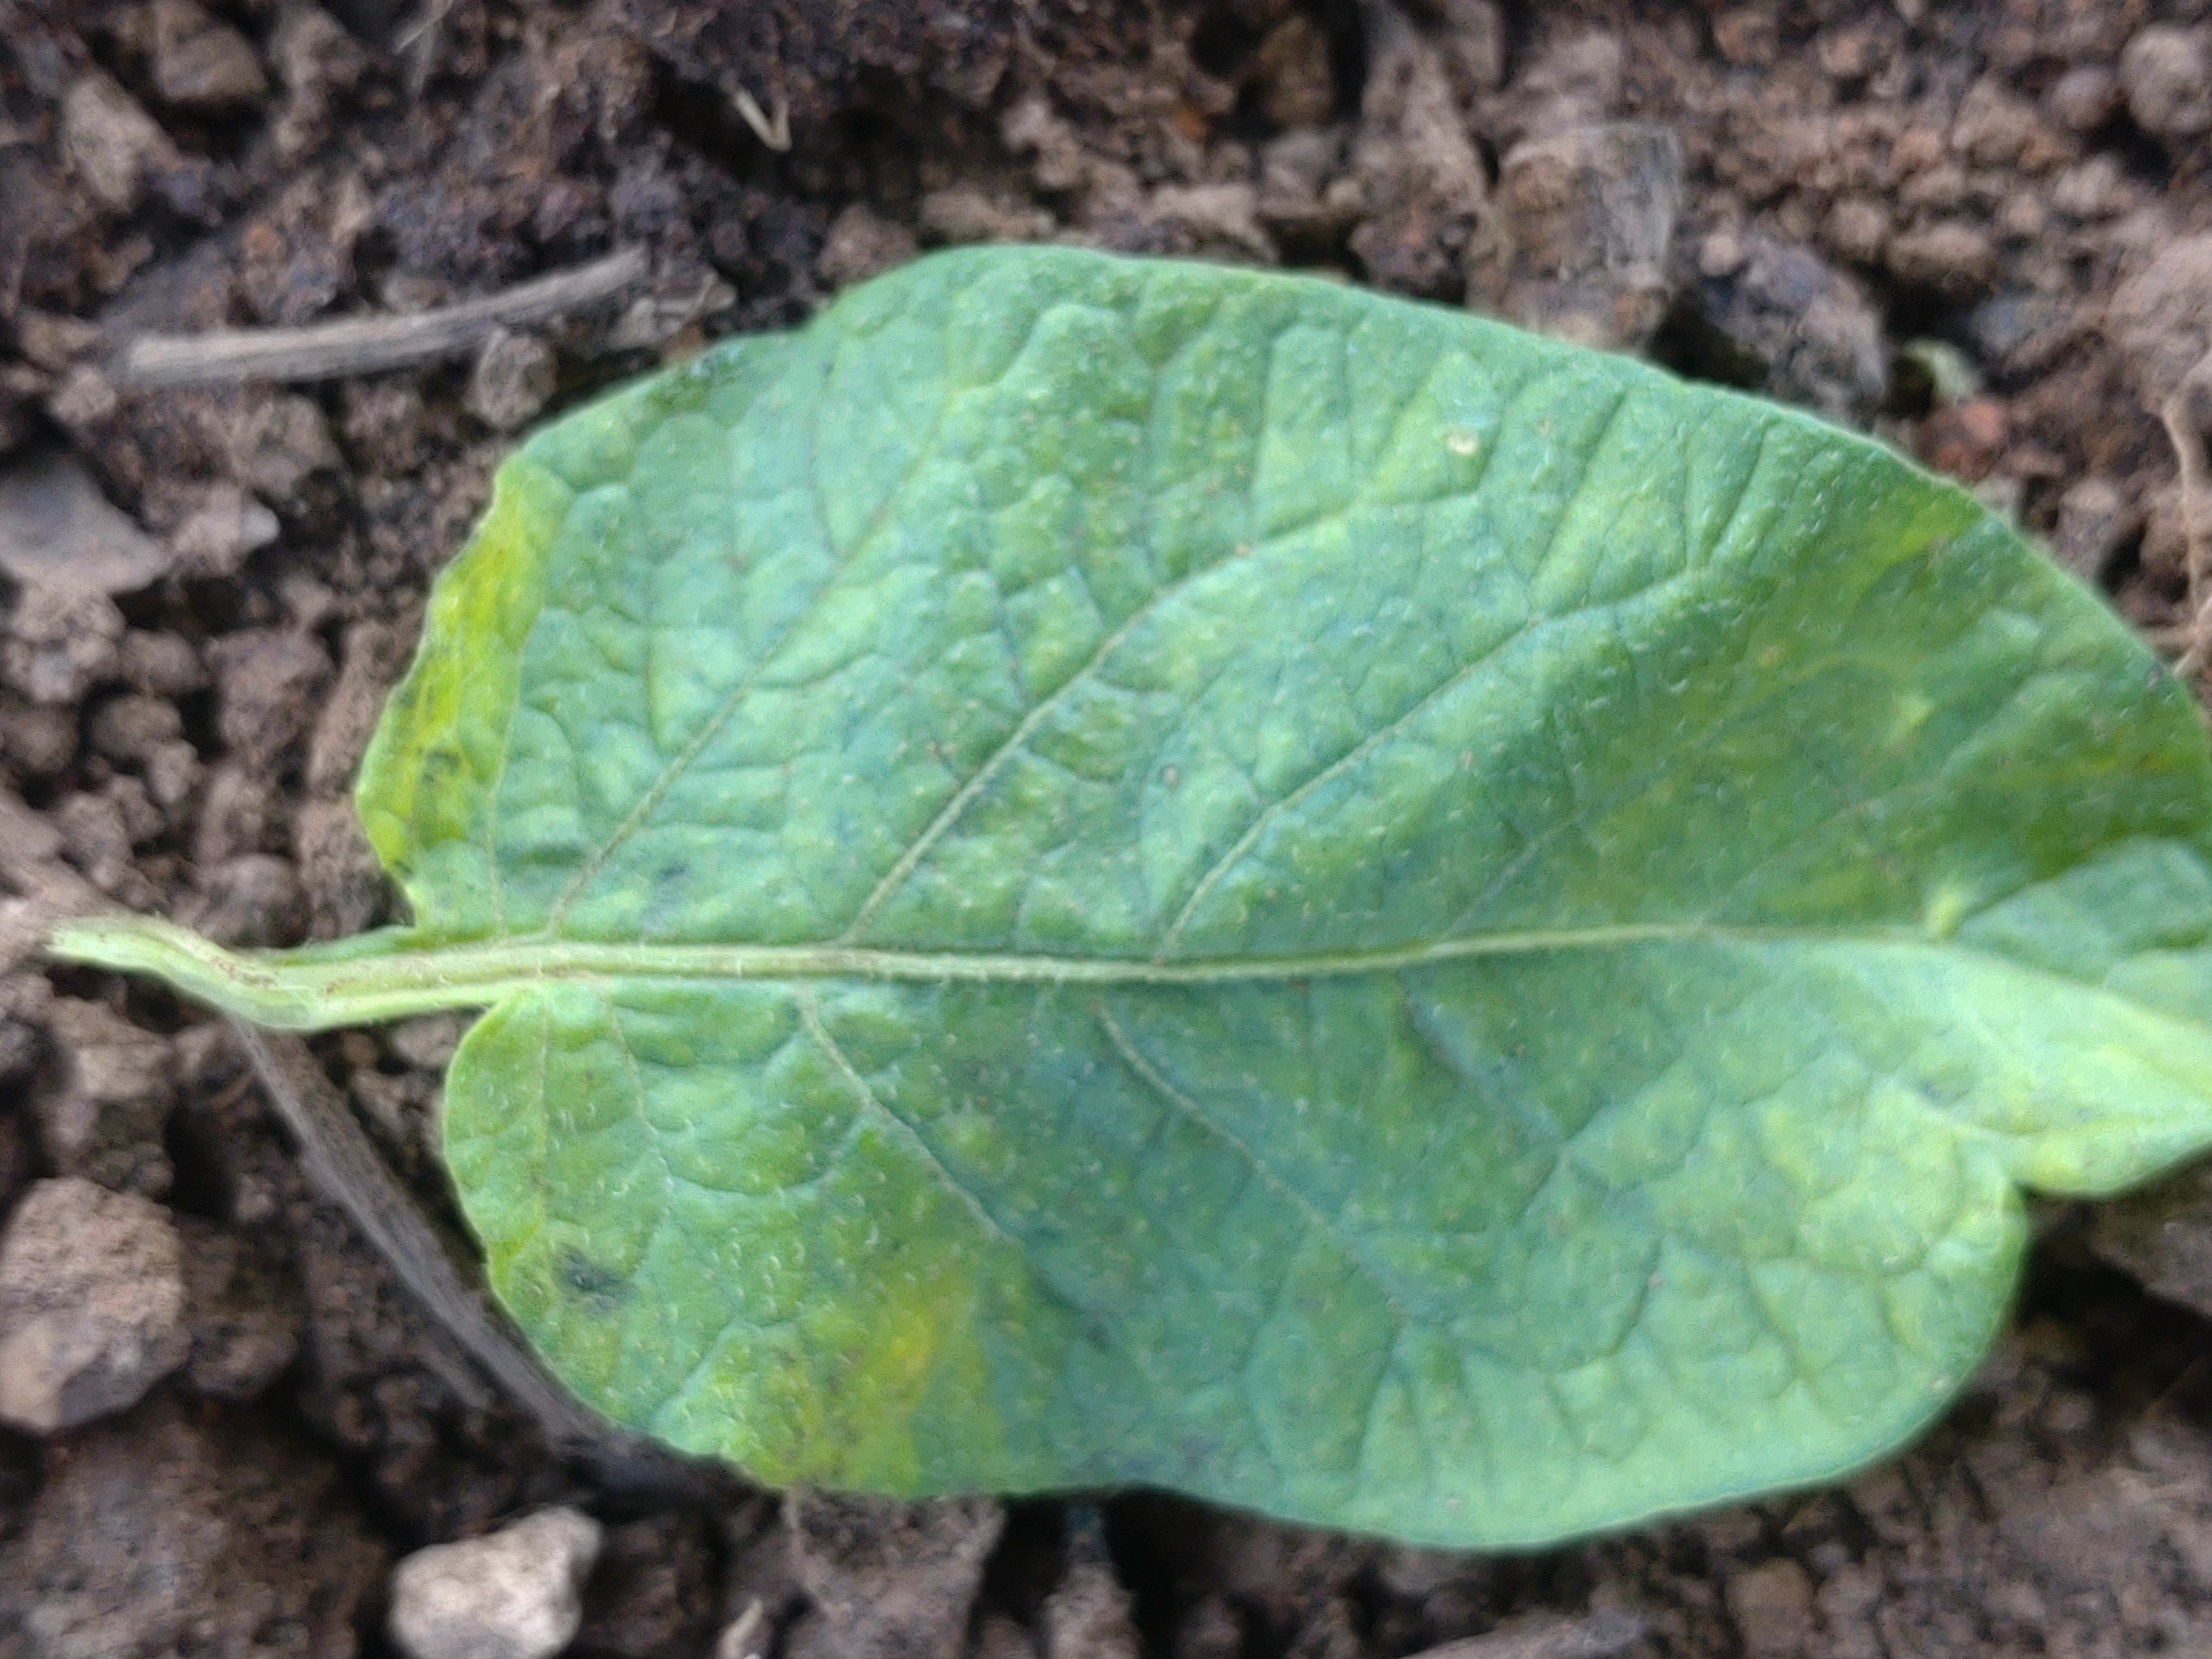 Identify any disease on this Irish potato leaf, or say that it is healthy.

late blight
